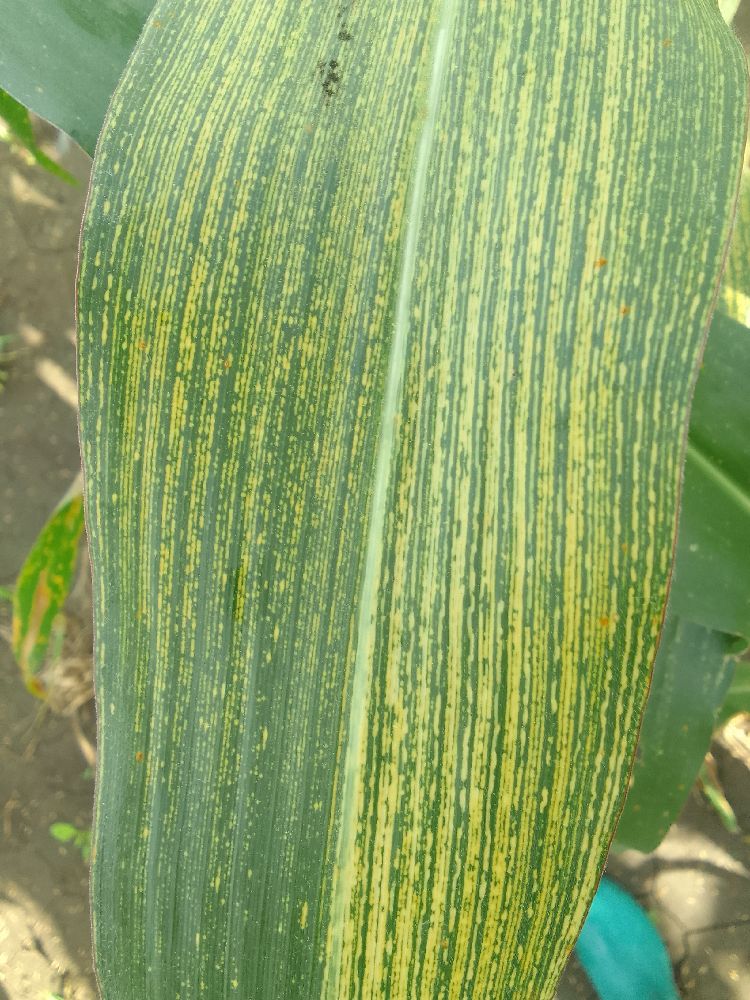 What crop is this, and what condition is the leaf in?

maize, maize streak virus
